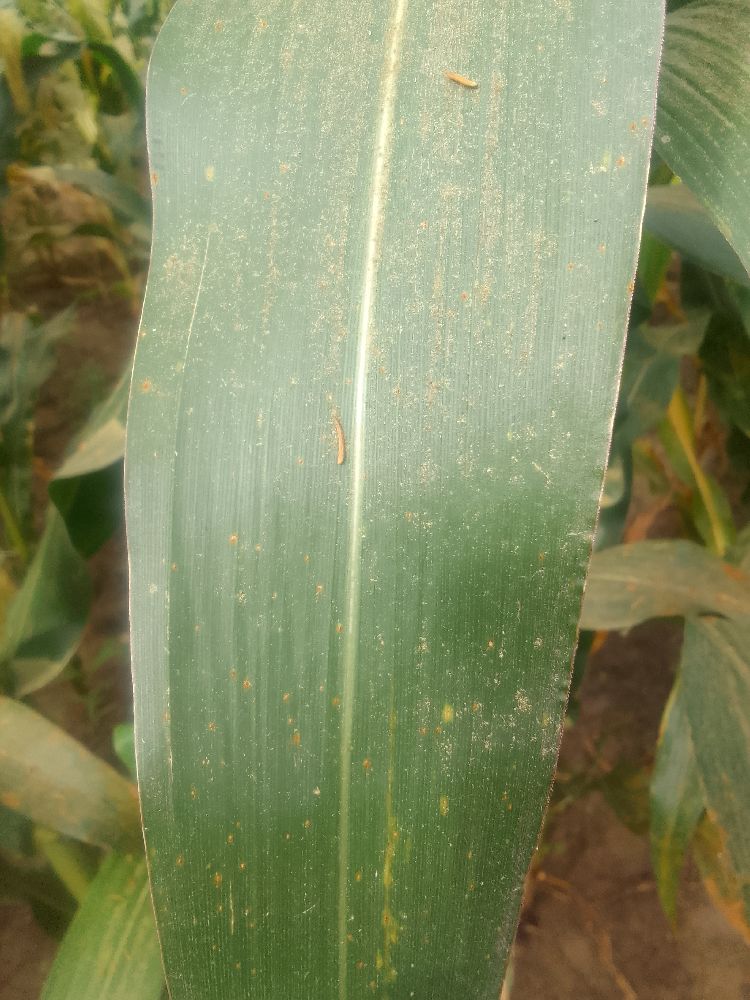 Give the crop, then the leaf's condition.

maize, healthy
